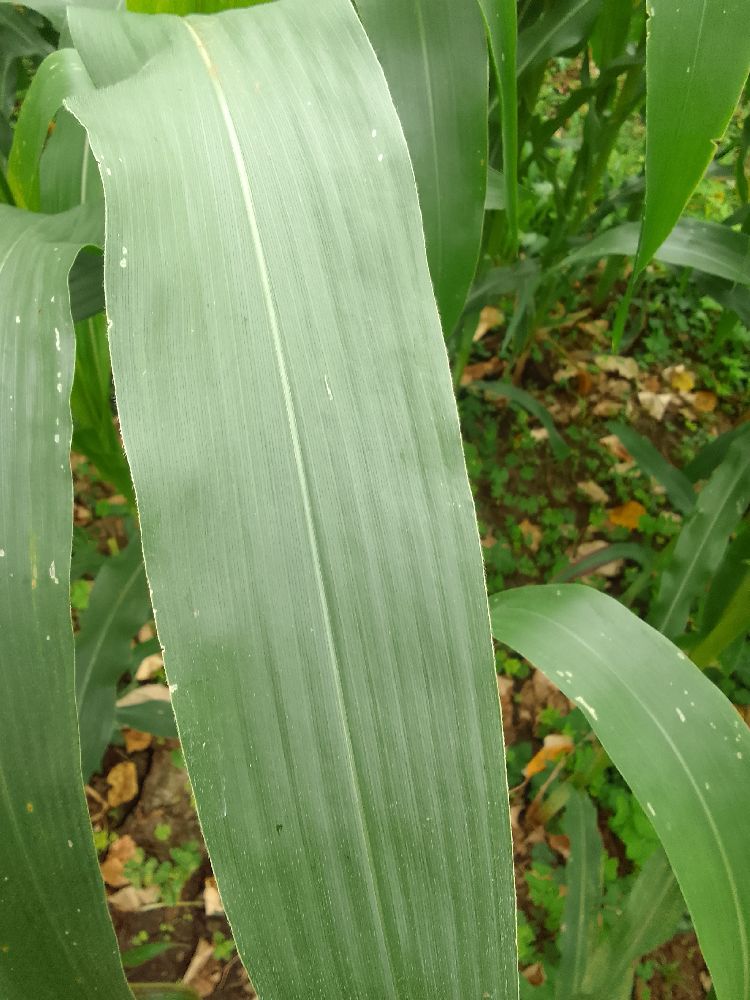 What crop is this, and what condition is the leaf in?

maize, healthy
